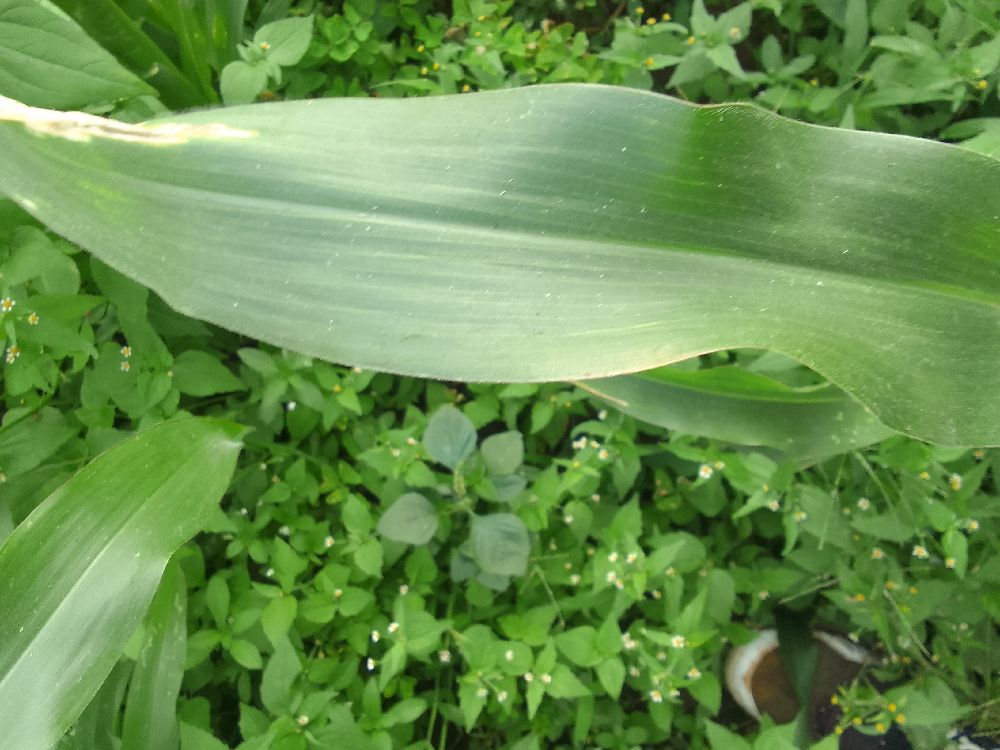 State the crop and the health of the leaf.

maize, healthy
